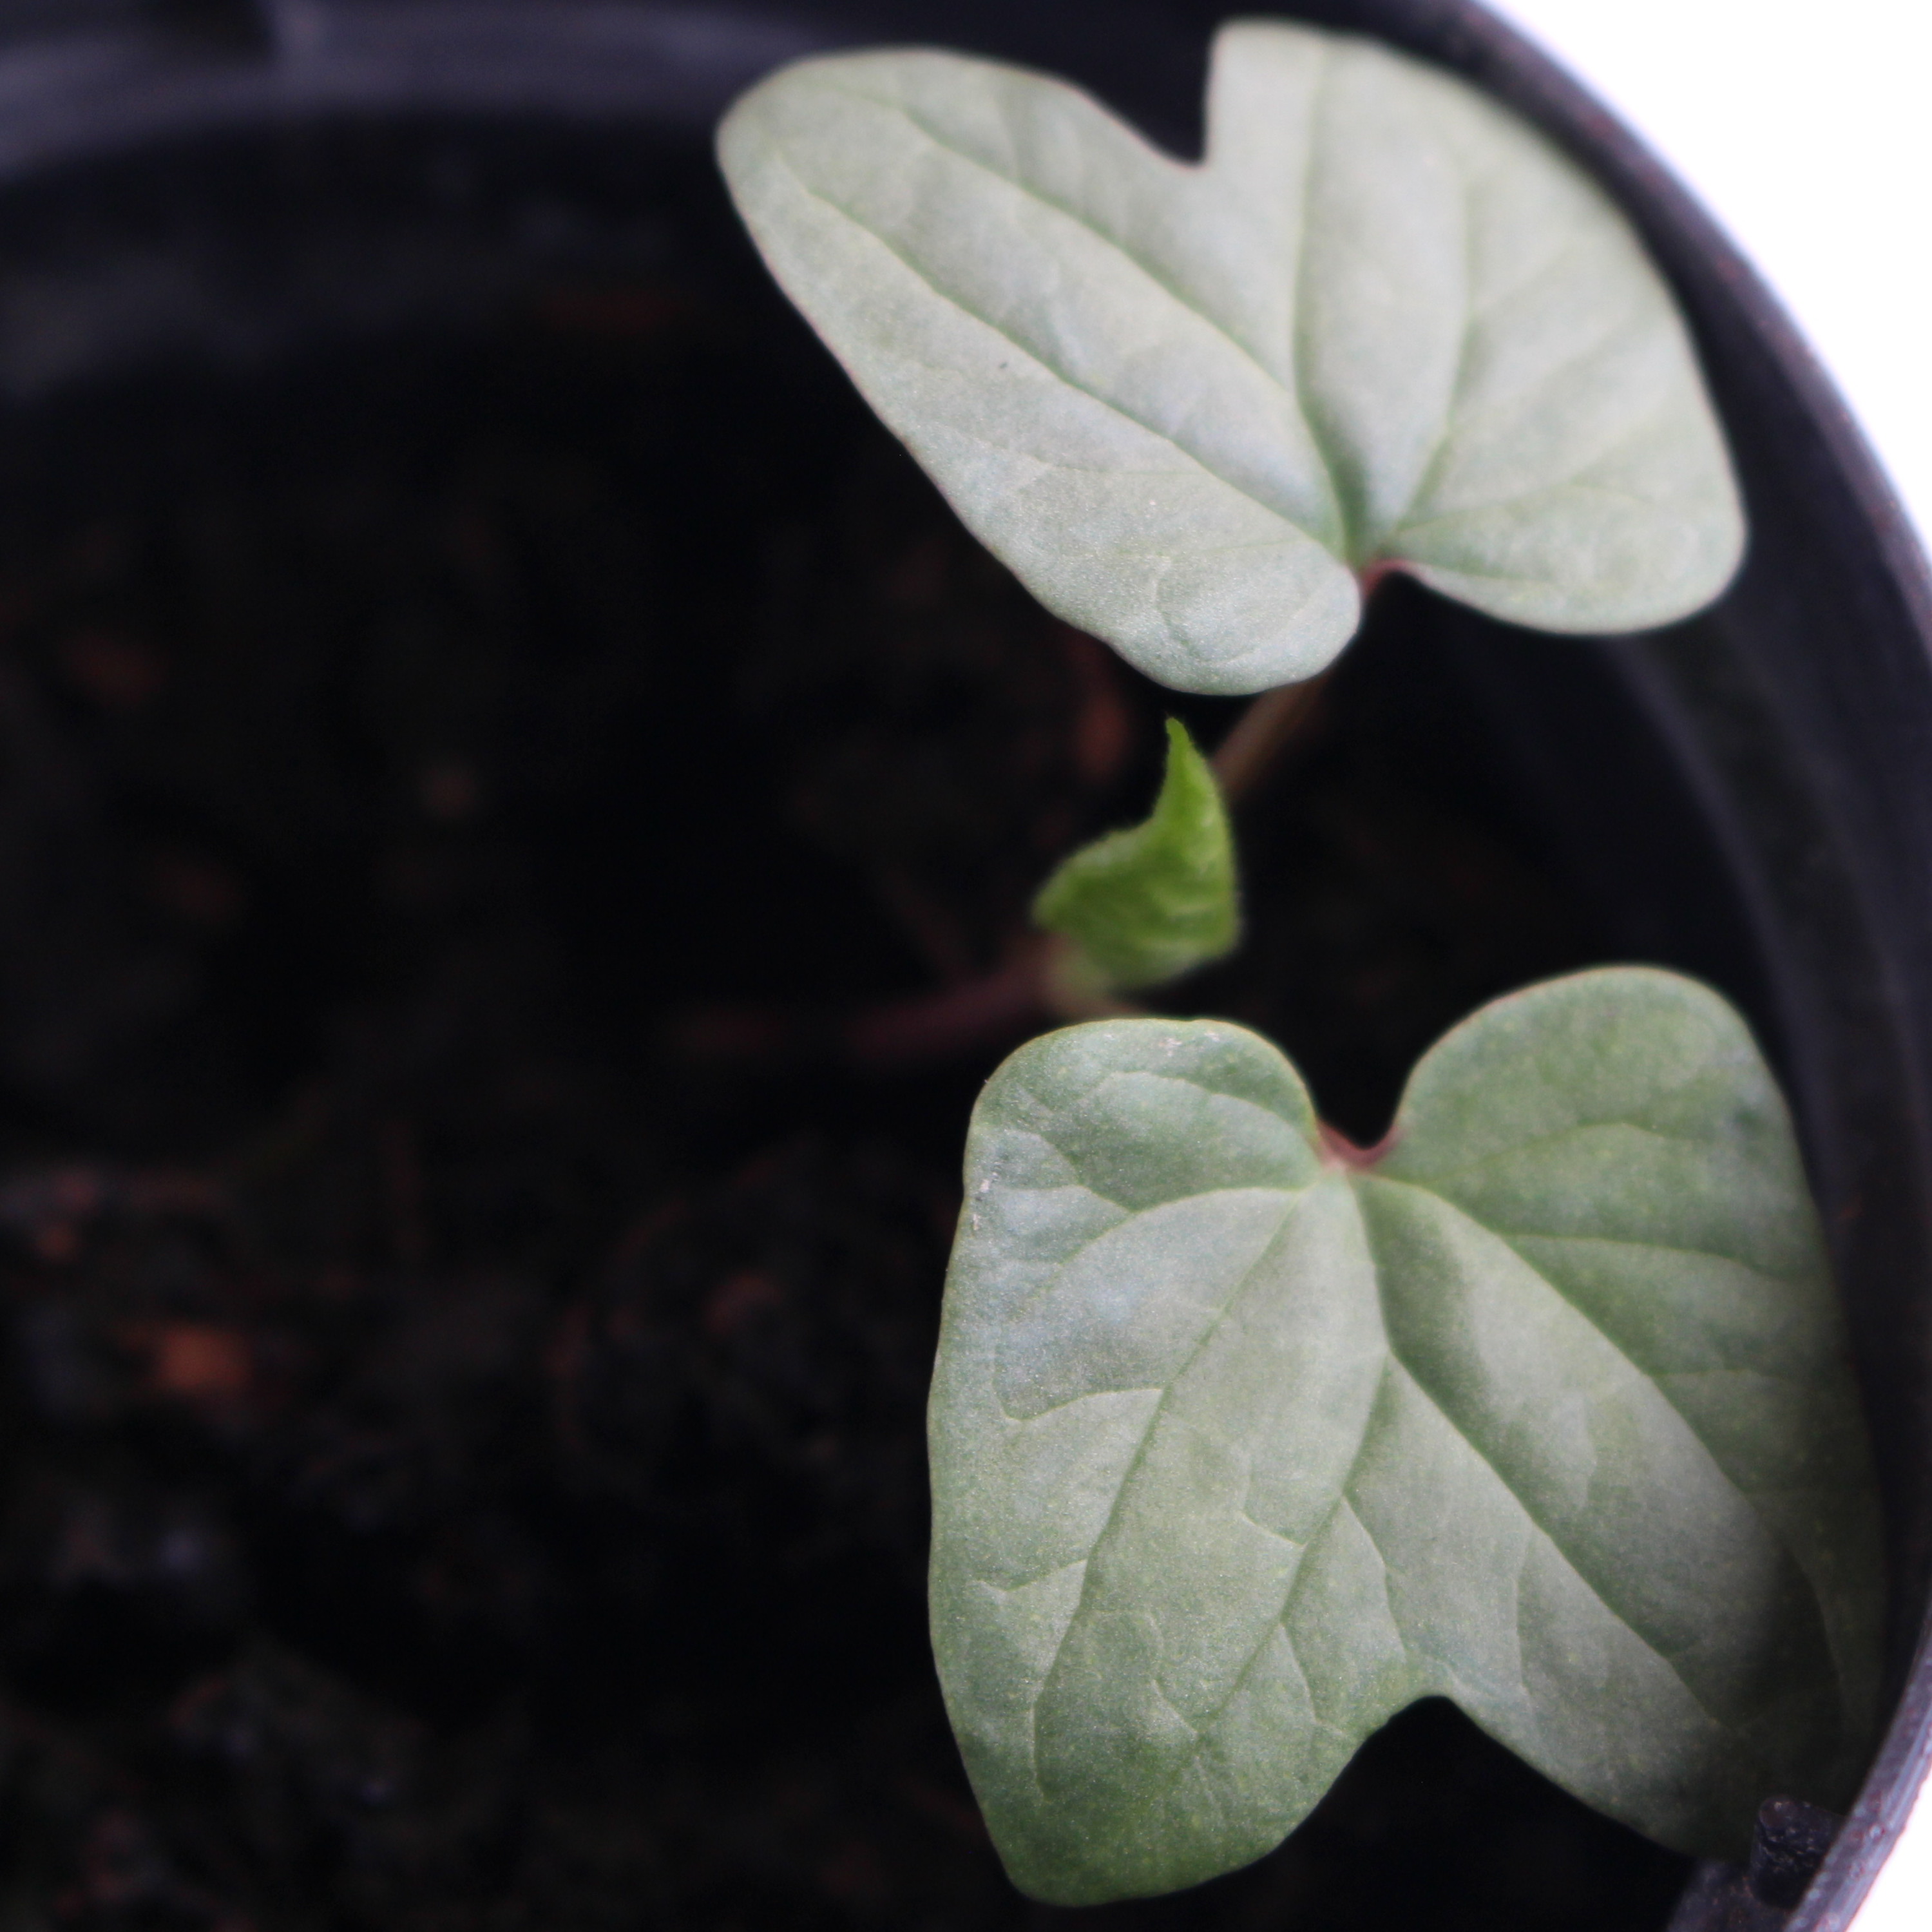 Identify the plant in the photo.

Convolvulus arvensis
